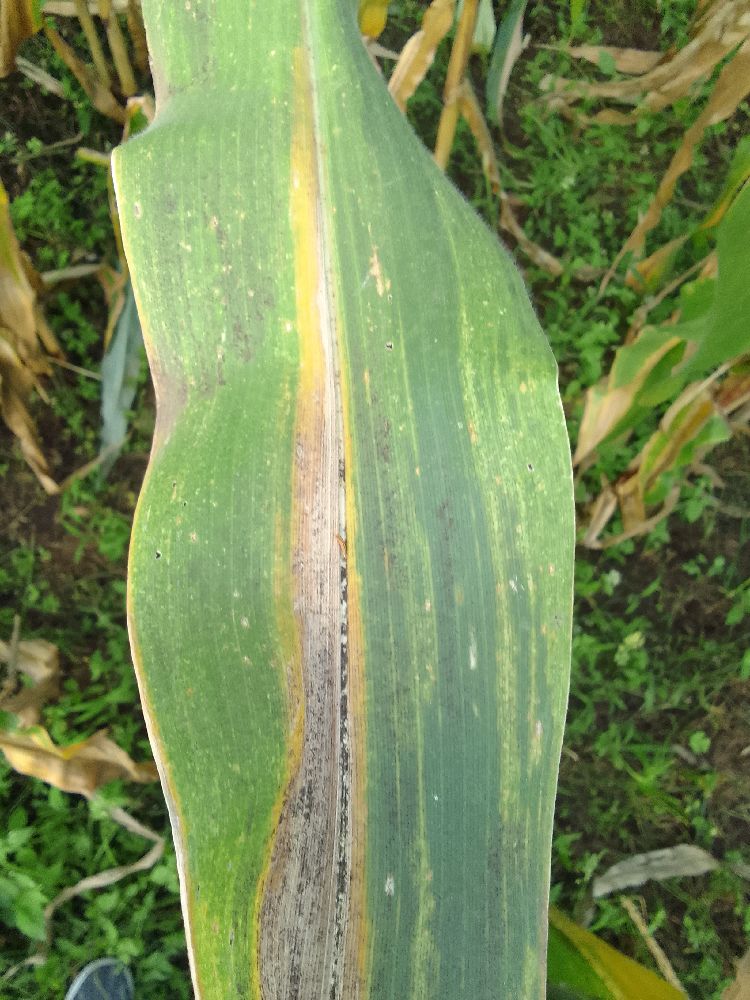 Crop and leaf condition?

maize, maize lethal necrosis
